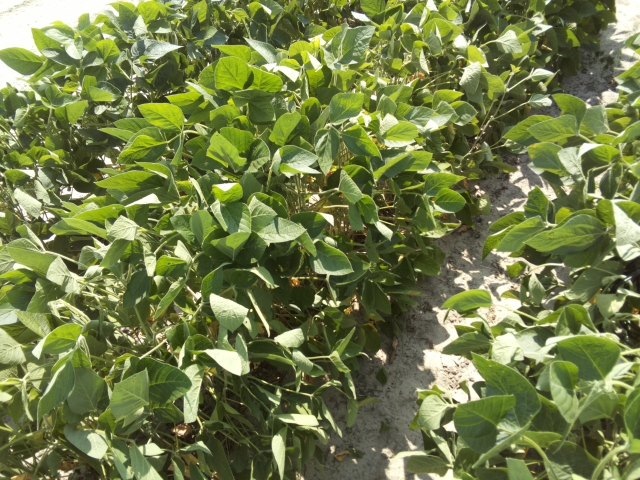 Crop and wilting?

soybean, slight leaflet or petiole turgor loss in upper canopy
